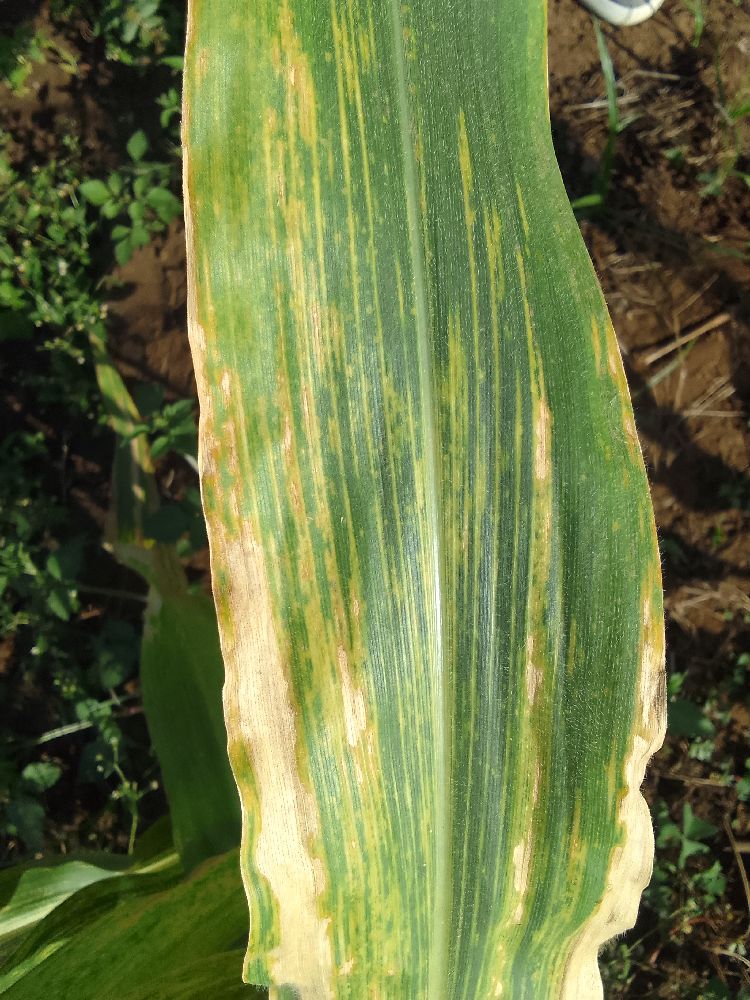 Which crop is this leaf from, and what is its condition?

maize, maize lethal necrosis
